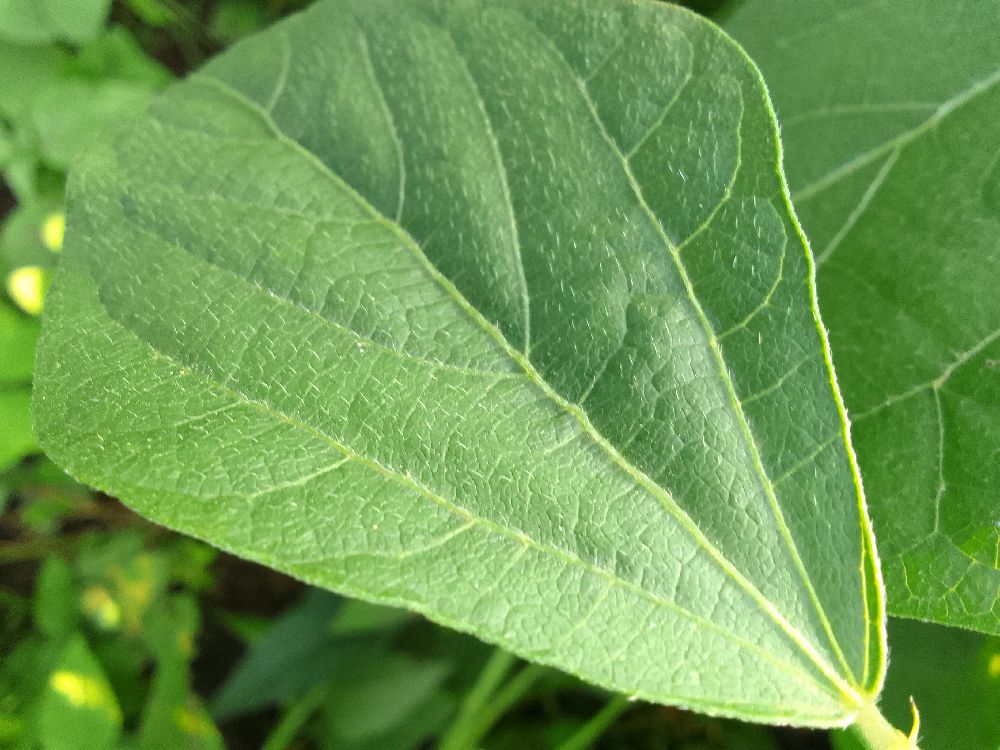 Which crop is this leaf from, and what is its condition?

common bean, healthy
